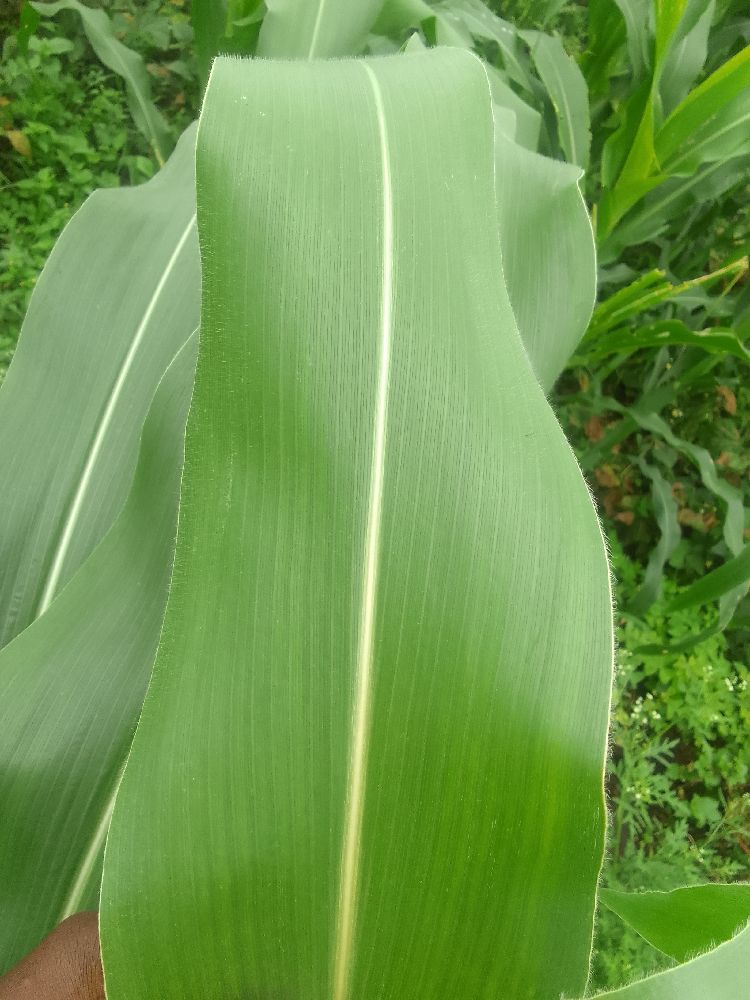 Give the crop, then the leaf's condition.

maize, healthy
